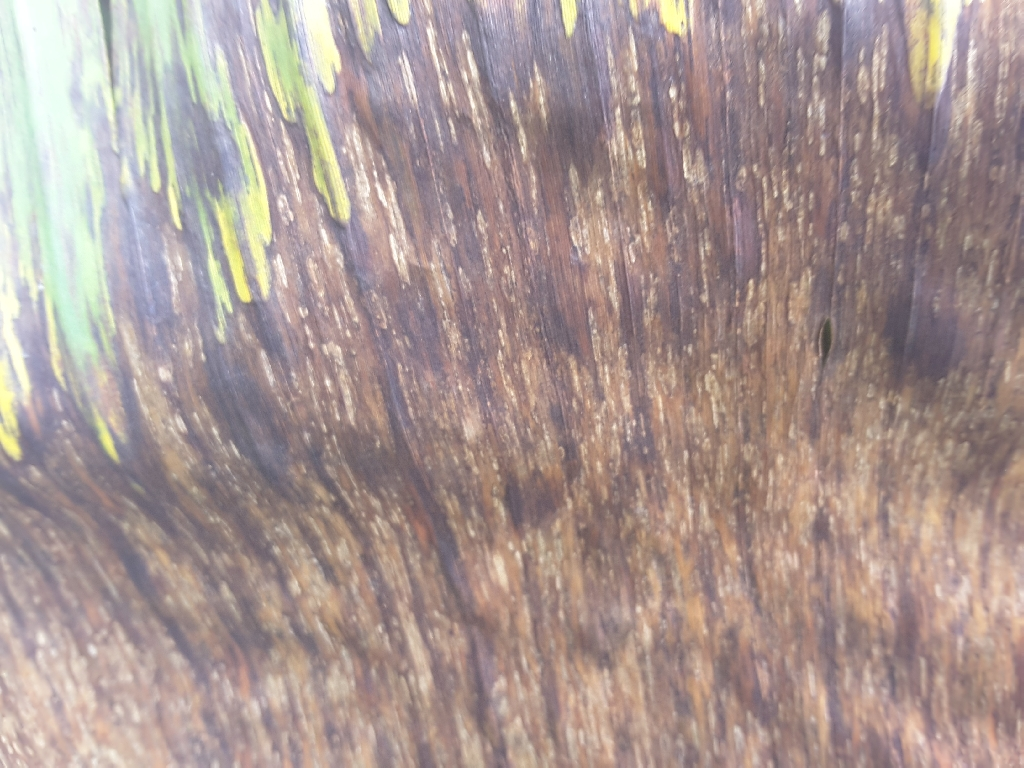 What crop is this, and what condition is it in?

banana, black sigatoka
